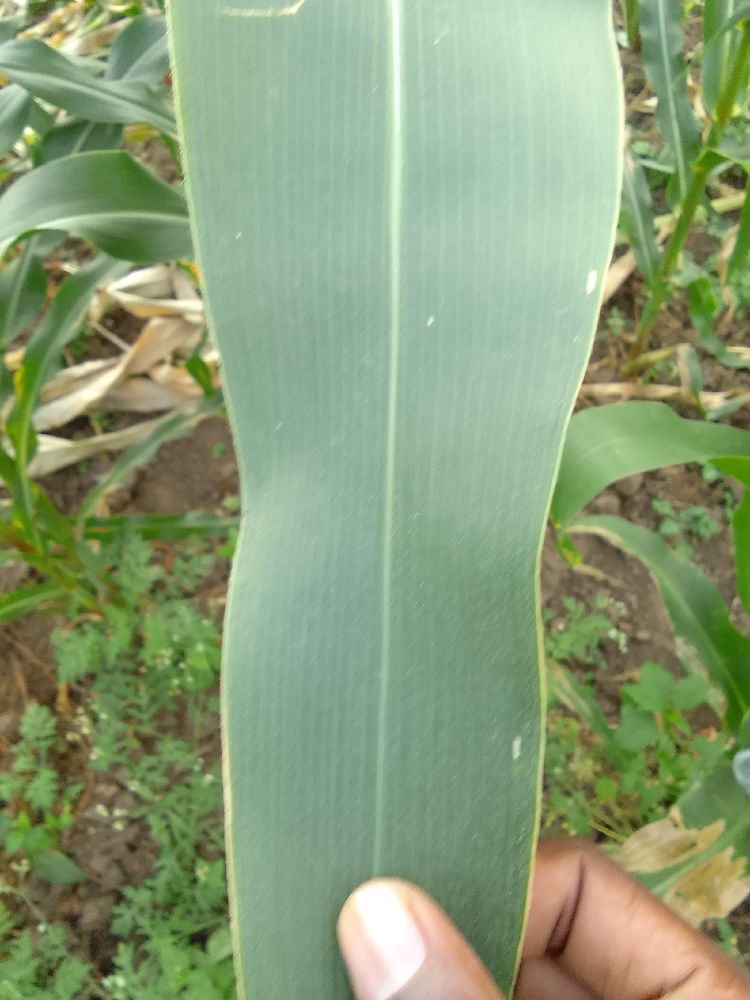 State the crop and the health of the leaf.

maize, healthy
